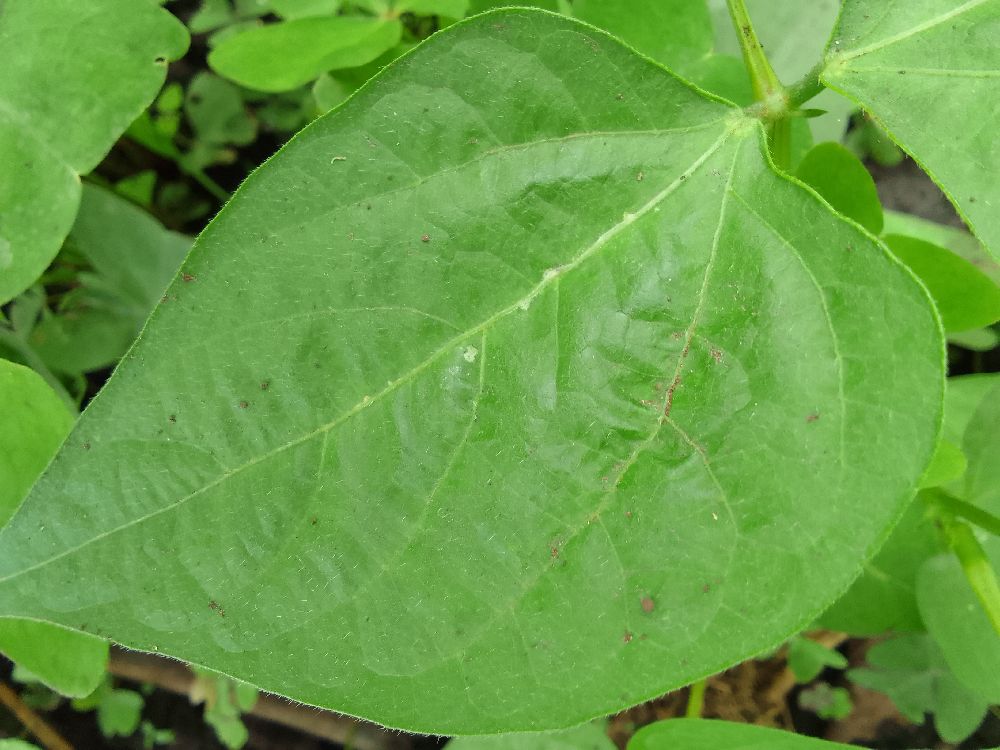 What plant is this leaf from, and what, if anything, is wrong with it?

common bean, healthy
